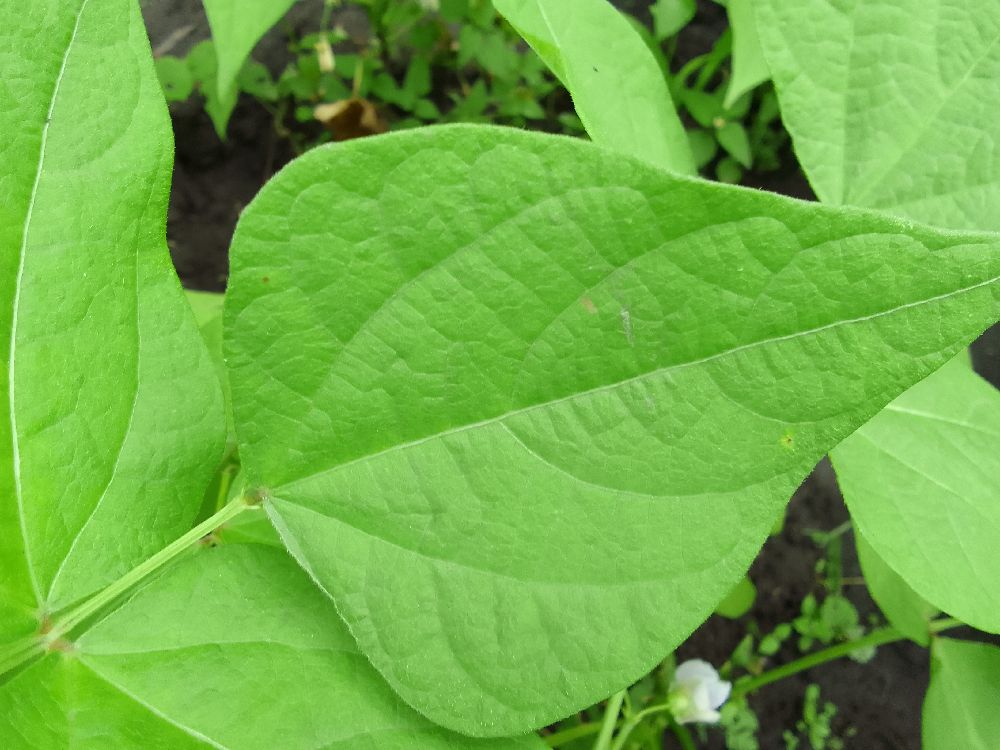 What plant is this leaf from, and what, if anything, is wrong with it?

common bean, healthy
